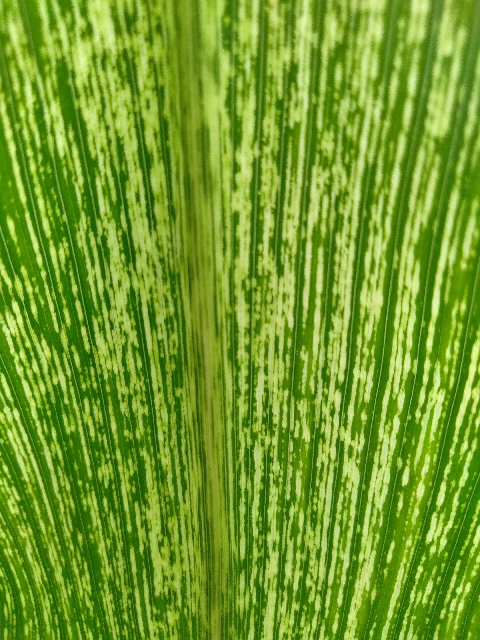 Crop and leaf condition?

maize, maize streak virus
